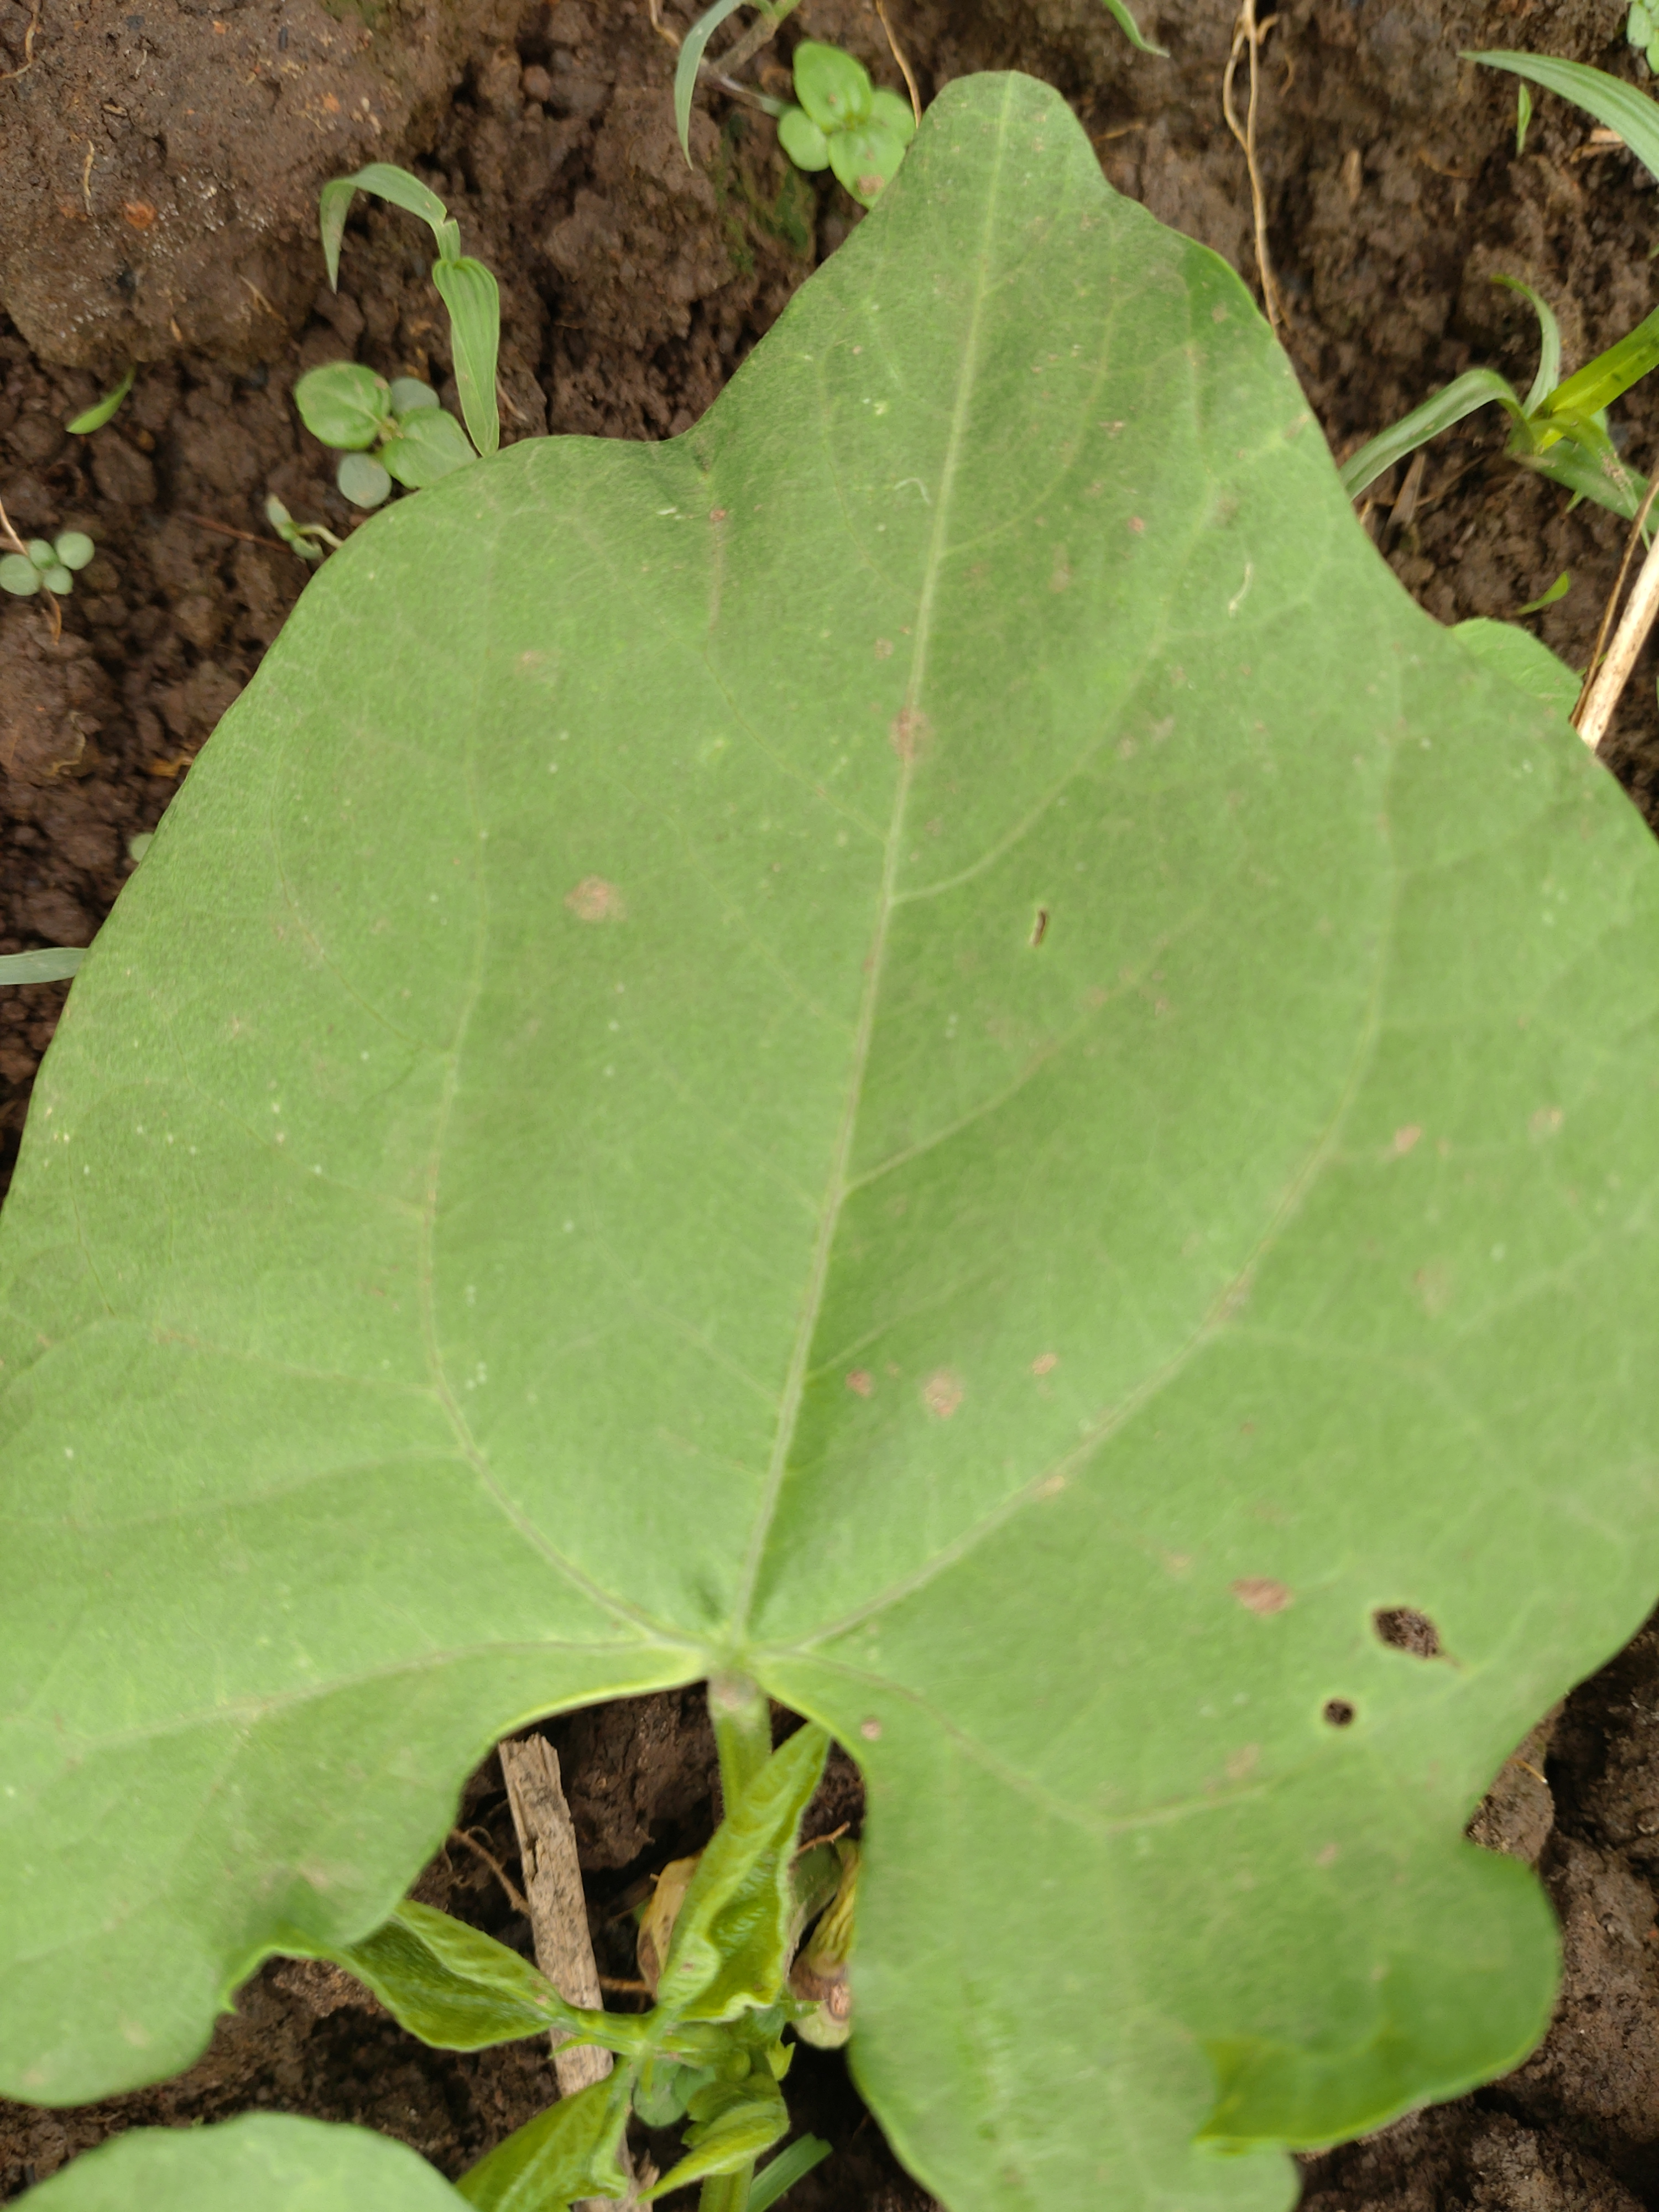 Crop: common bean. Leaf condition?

healthy
